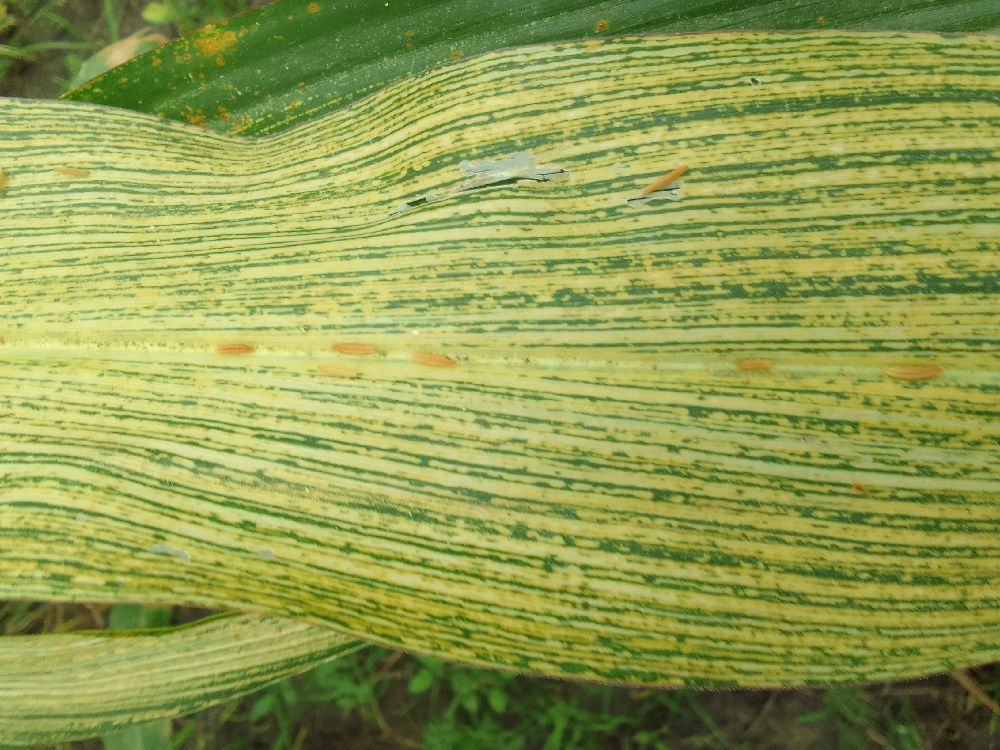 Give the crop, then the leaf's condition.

maize, maize streak virus
